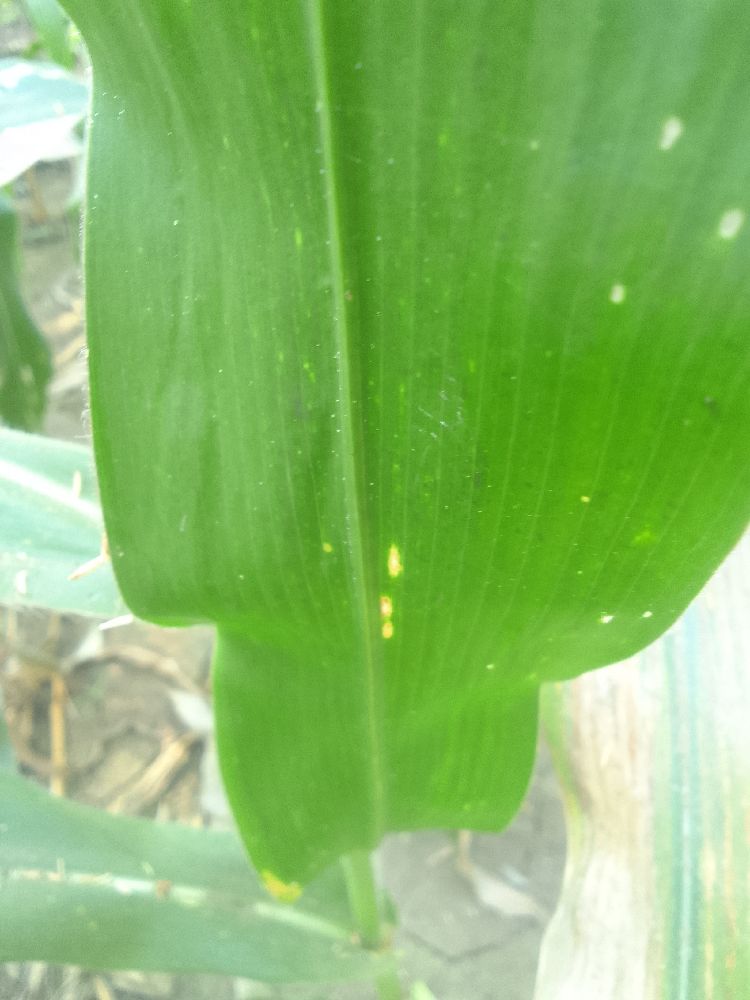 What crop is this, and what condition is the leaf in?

maize, healthy
